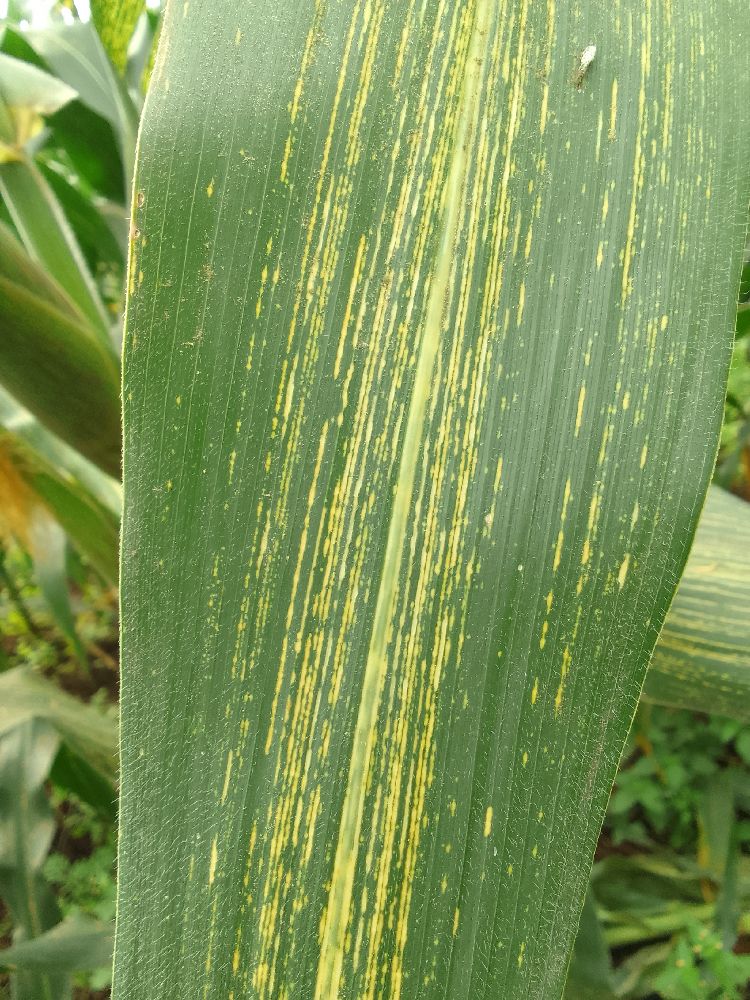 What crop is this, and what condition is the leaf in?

maize, maize streak virus
